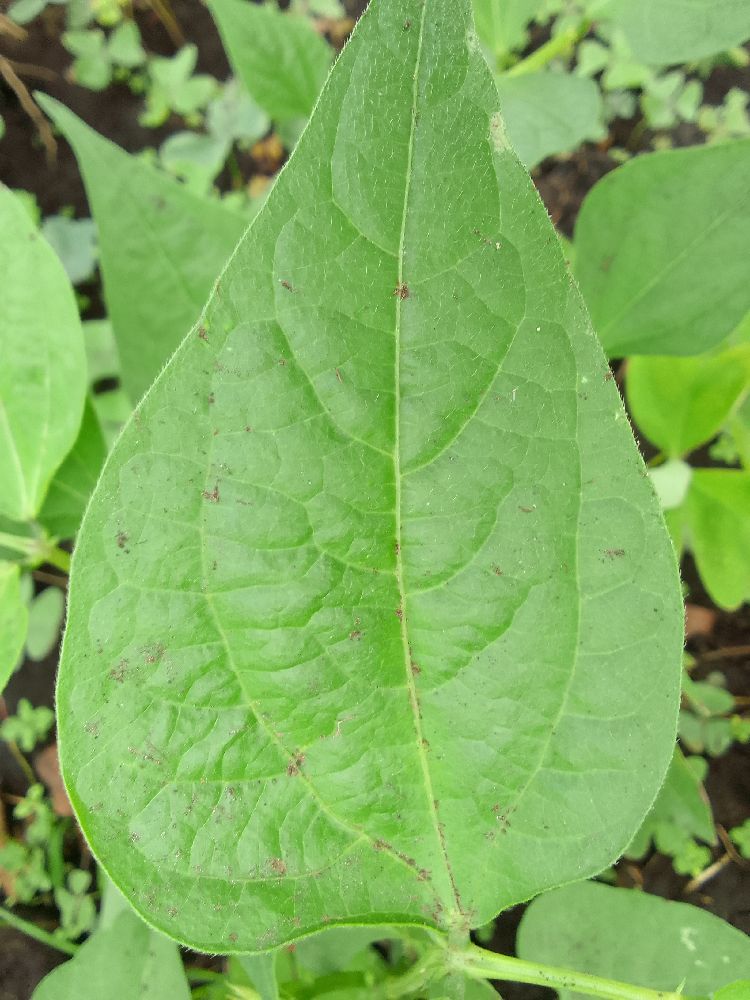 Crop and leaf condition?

common bean, healthy
